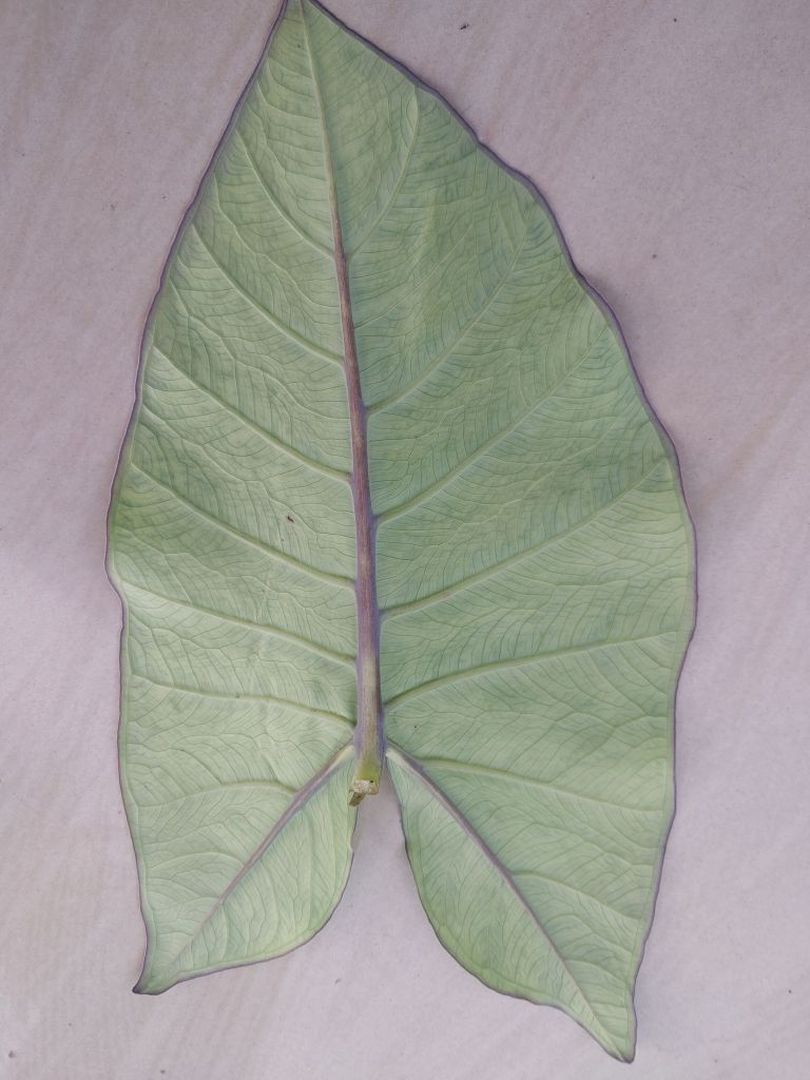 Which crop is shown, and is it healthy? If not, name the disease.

taro, mosaic
